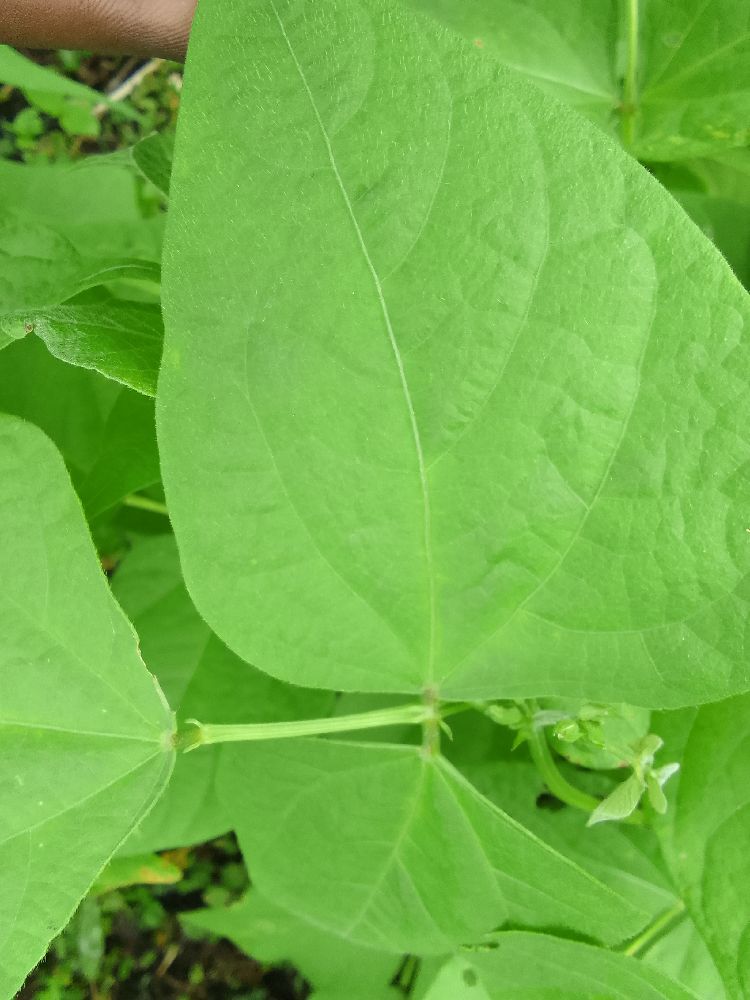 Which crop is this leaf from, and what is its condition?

common bean, healthy
